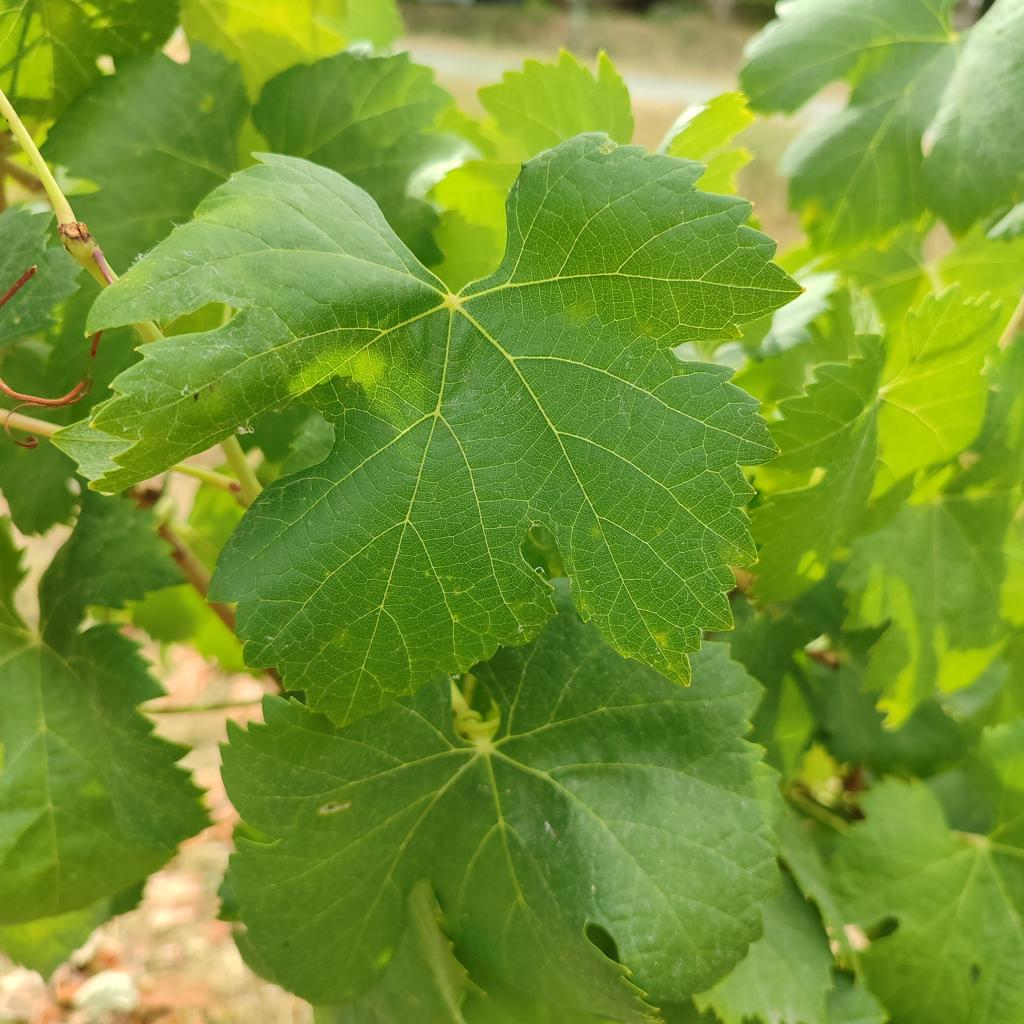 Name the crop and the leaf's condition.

grapevine, healthy
